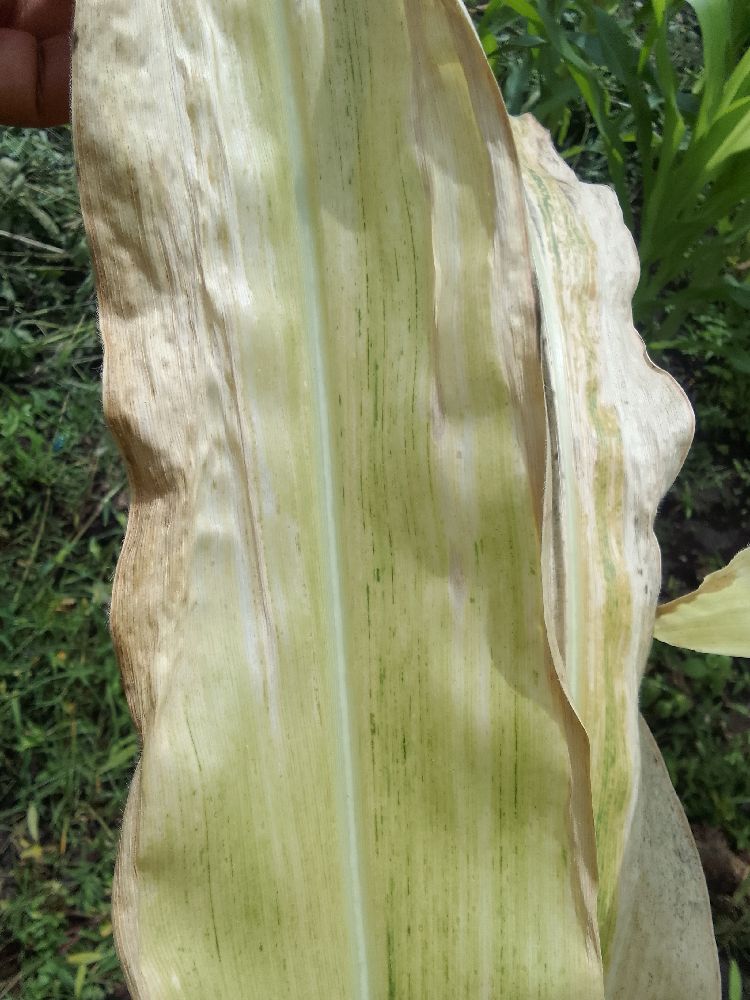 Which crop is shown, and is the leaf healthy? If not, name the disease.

maize, maize lethal necrosis
